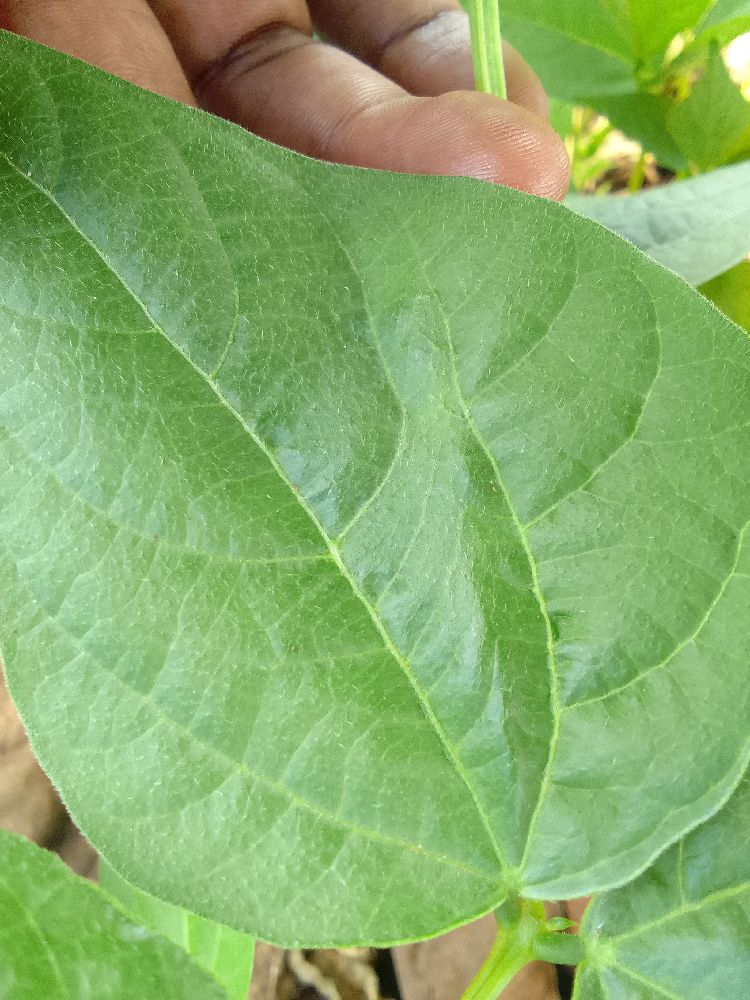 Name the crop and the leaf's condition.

common bean, healthy
